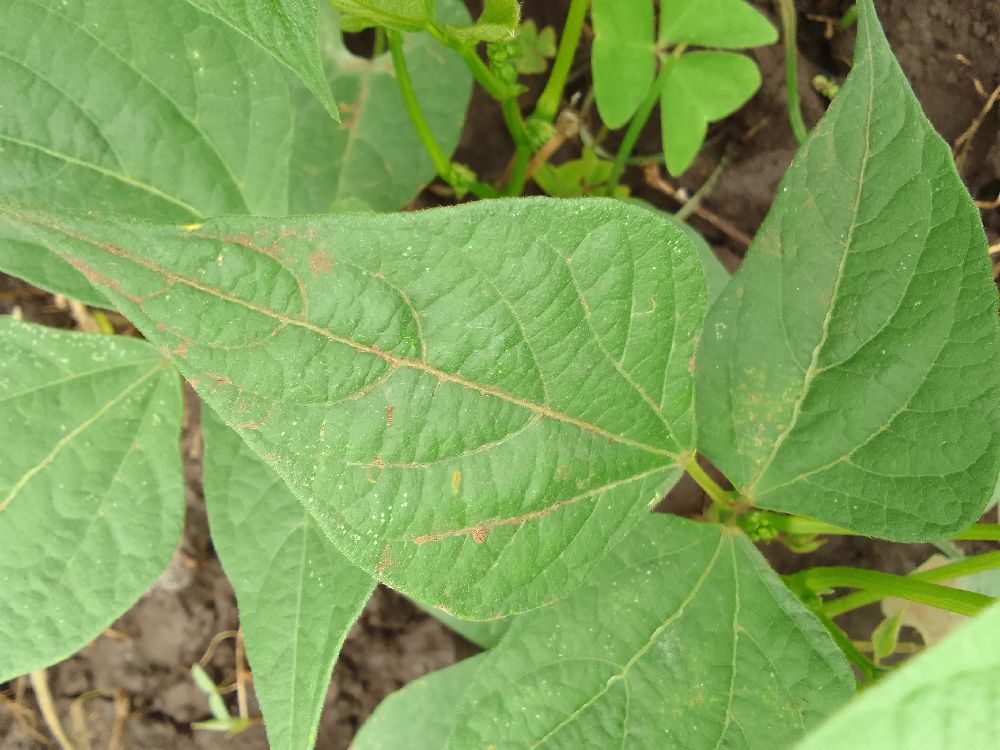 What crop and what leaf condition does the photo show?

common bean, healthy
